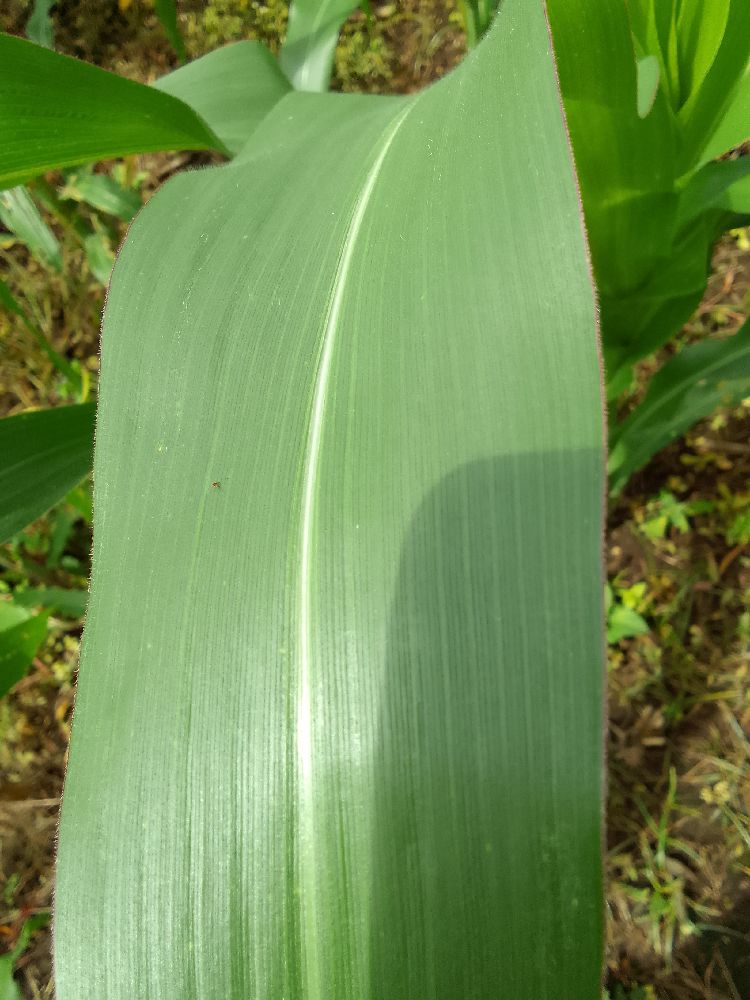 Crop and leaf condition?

maize, healthy
